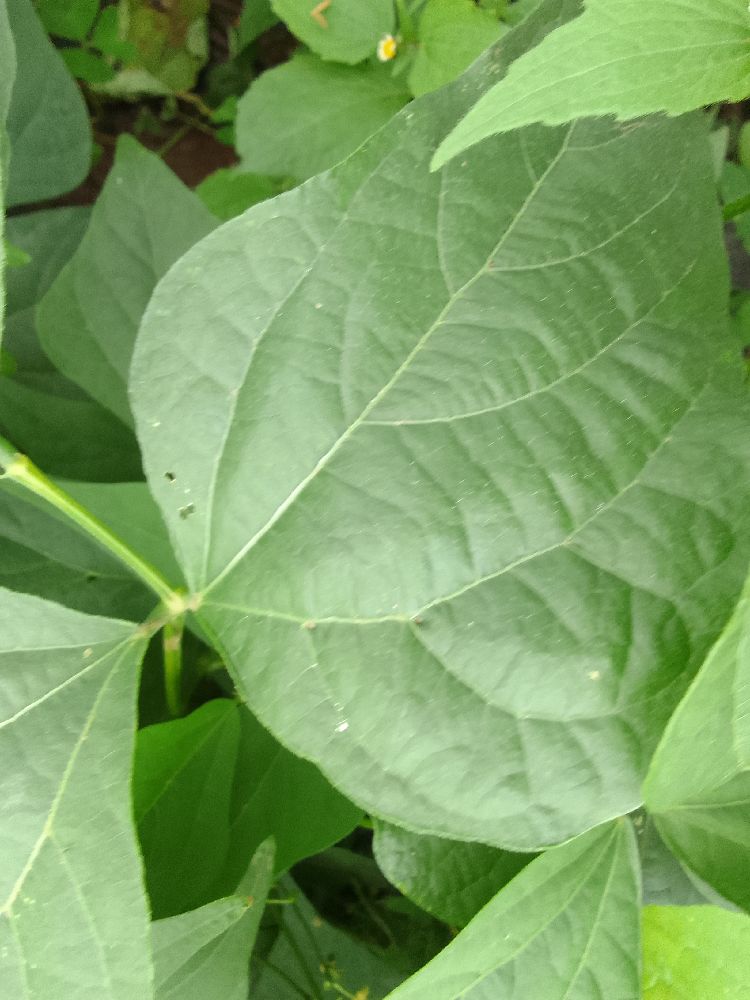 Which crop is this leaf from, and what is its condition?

common bean, healthy
